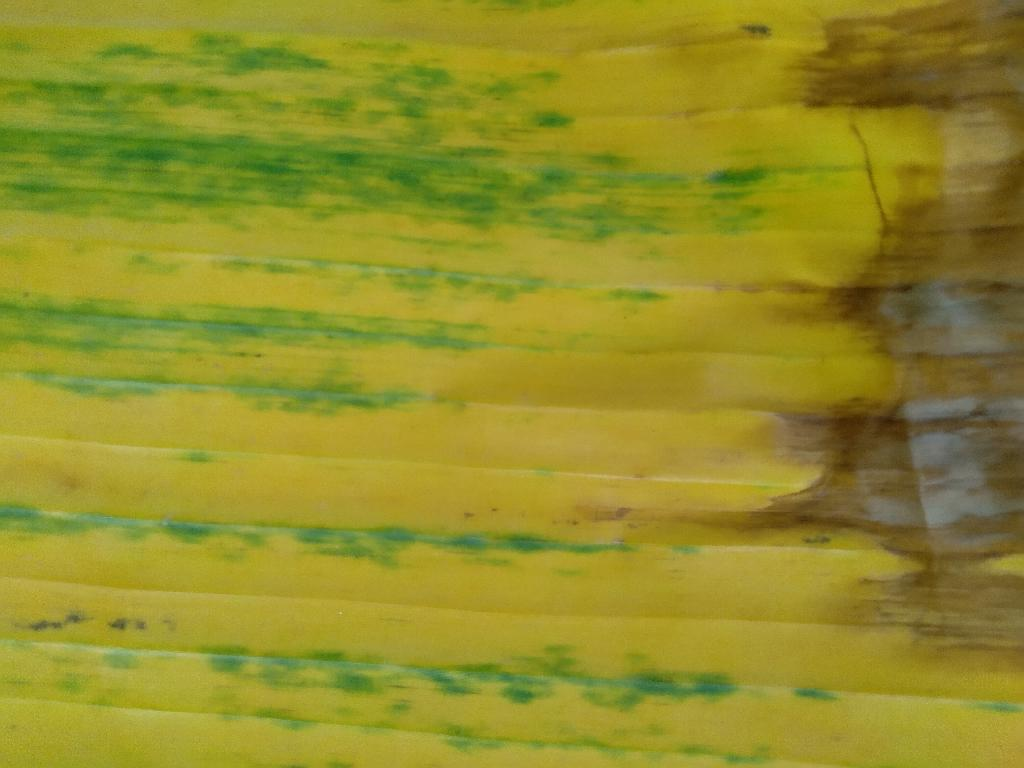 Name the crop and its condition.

banana, fusarium wilt race 1
